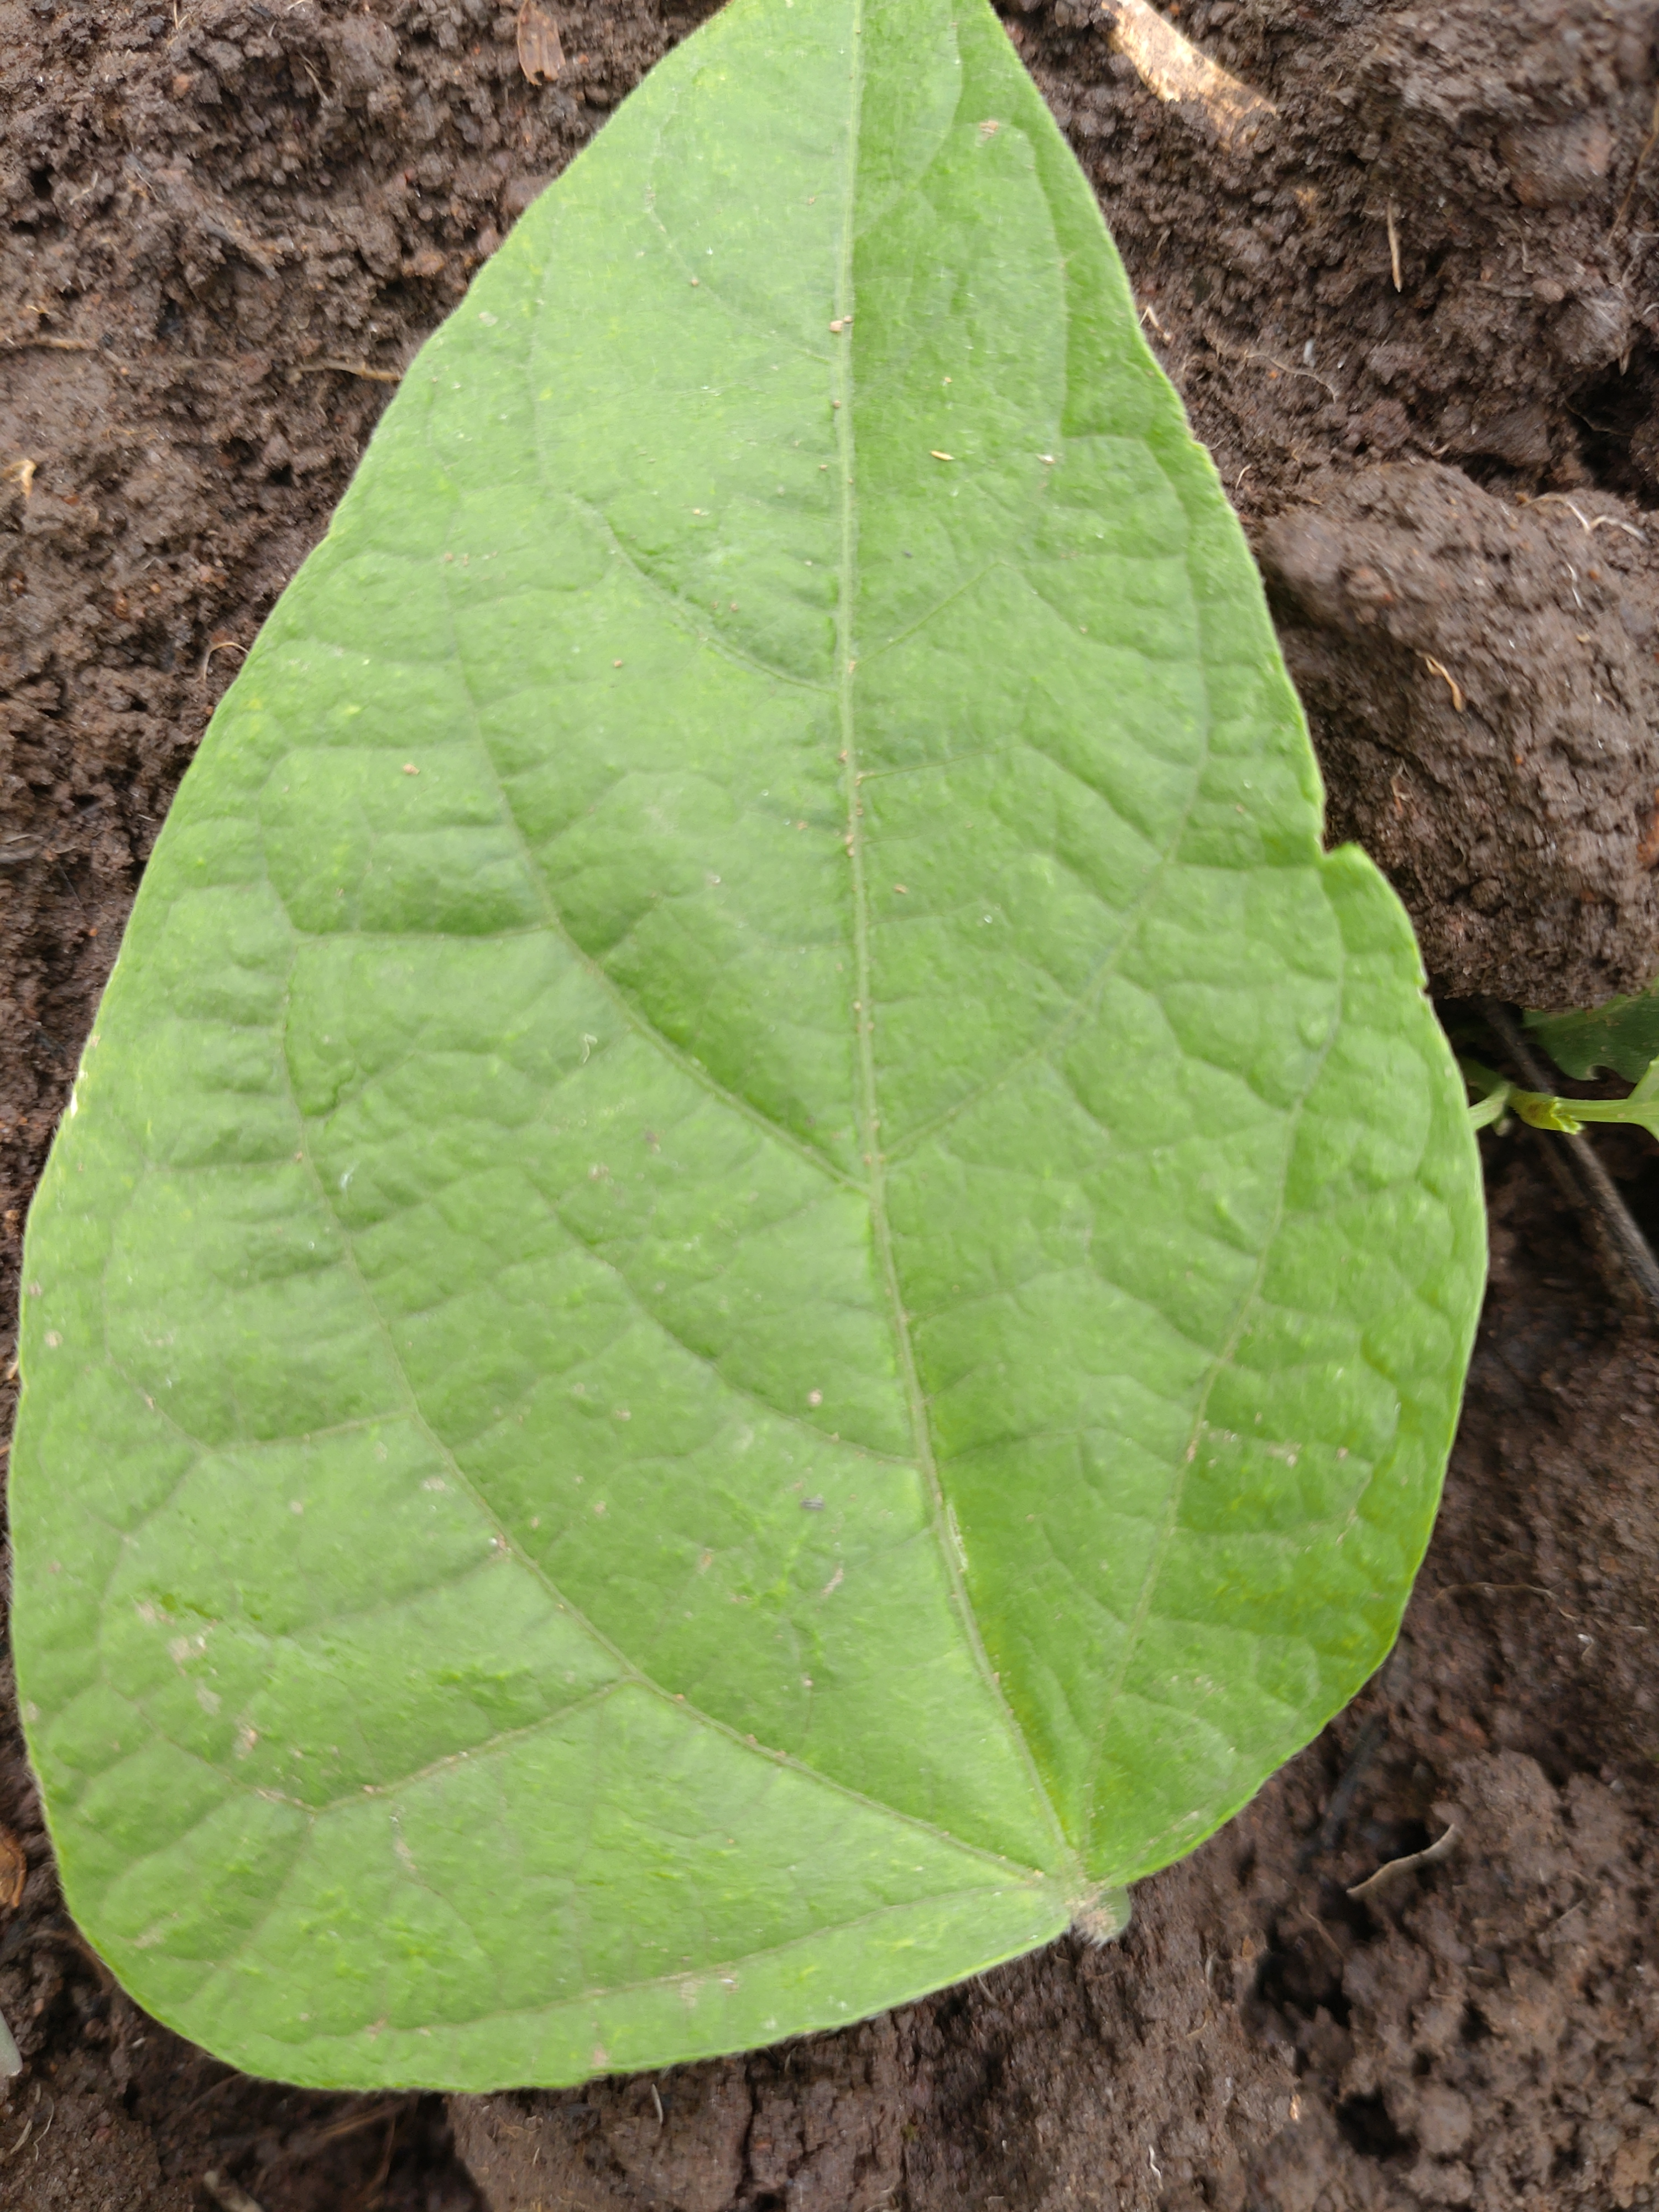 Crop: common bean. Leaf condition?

healthy
